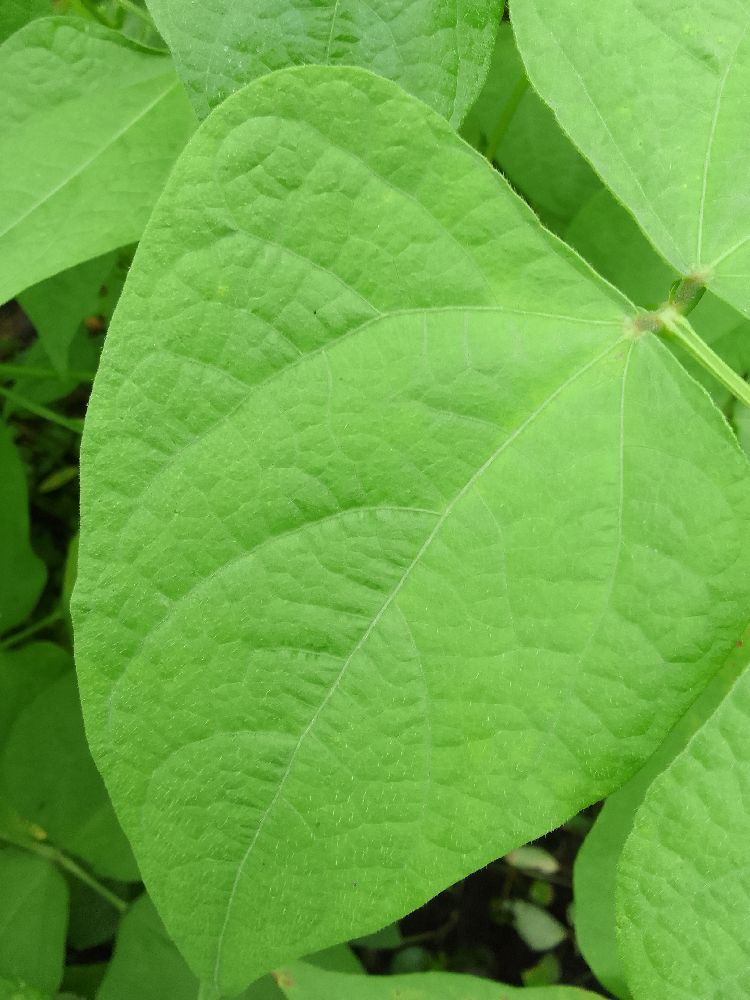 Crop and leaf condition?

maize, healthy
